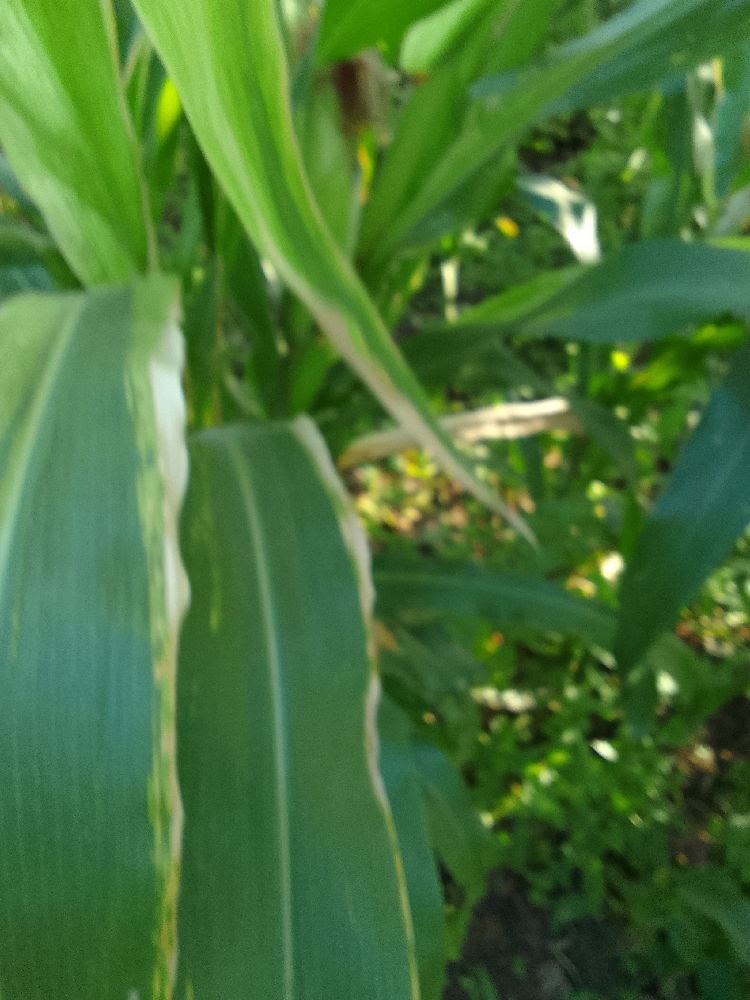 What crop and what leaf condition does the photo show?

maize, maize lethal necrosis
